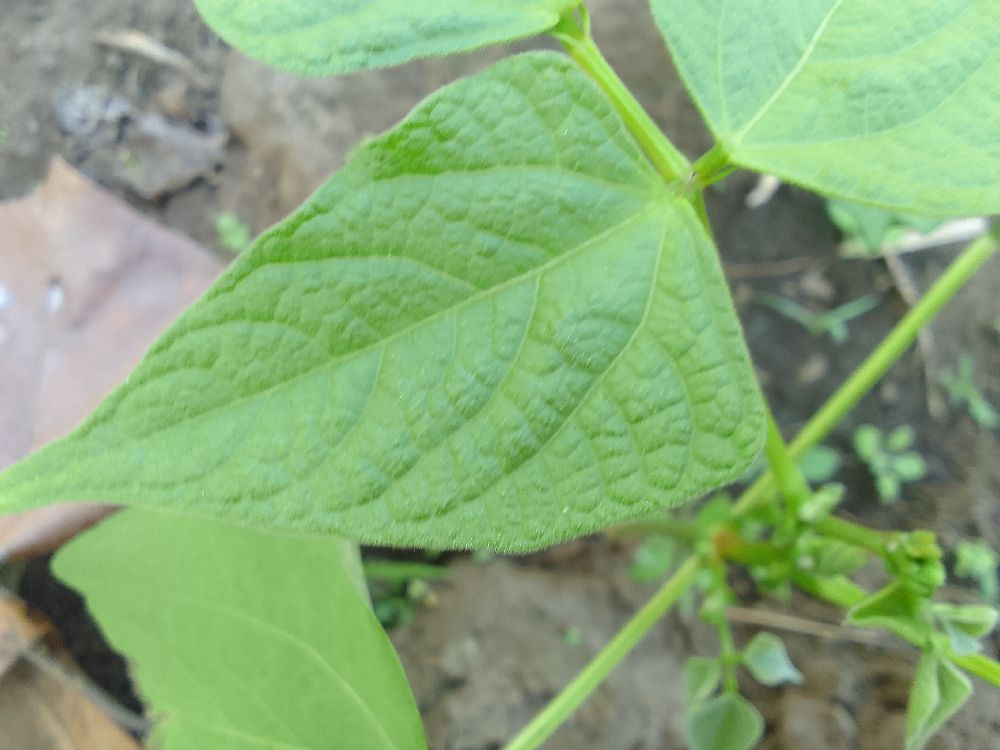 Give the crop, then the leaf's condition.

common bean, healthy
